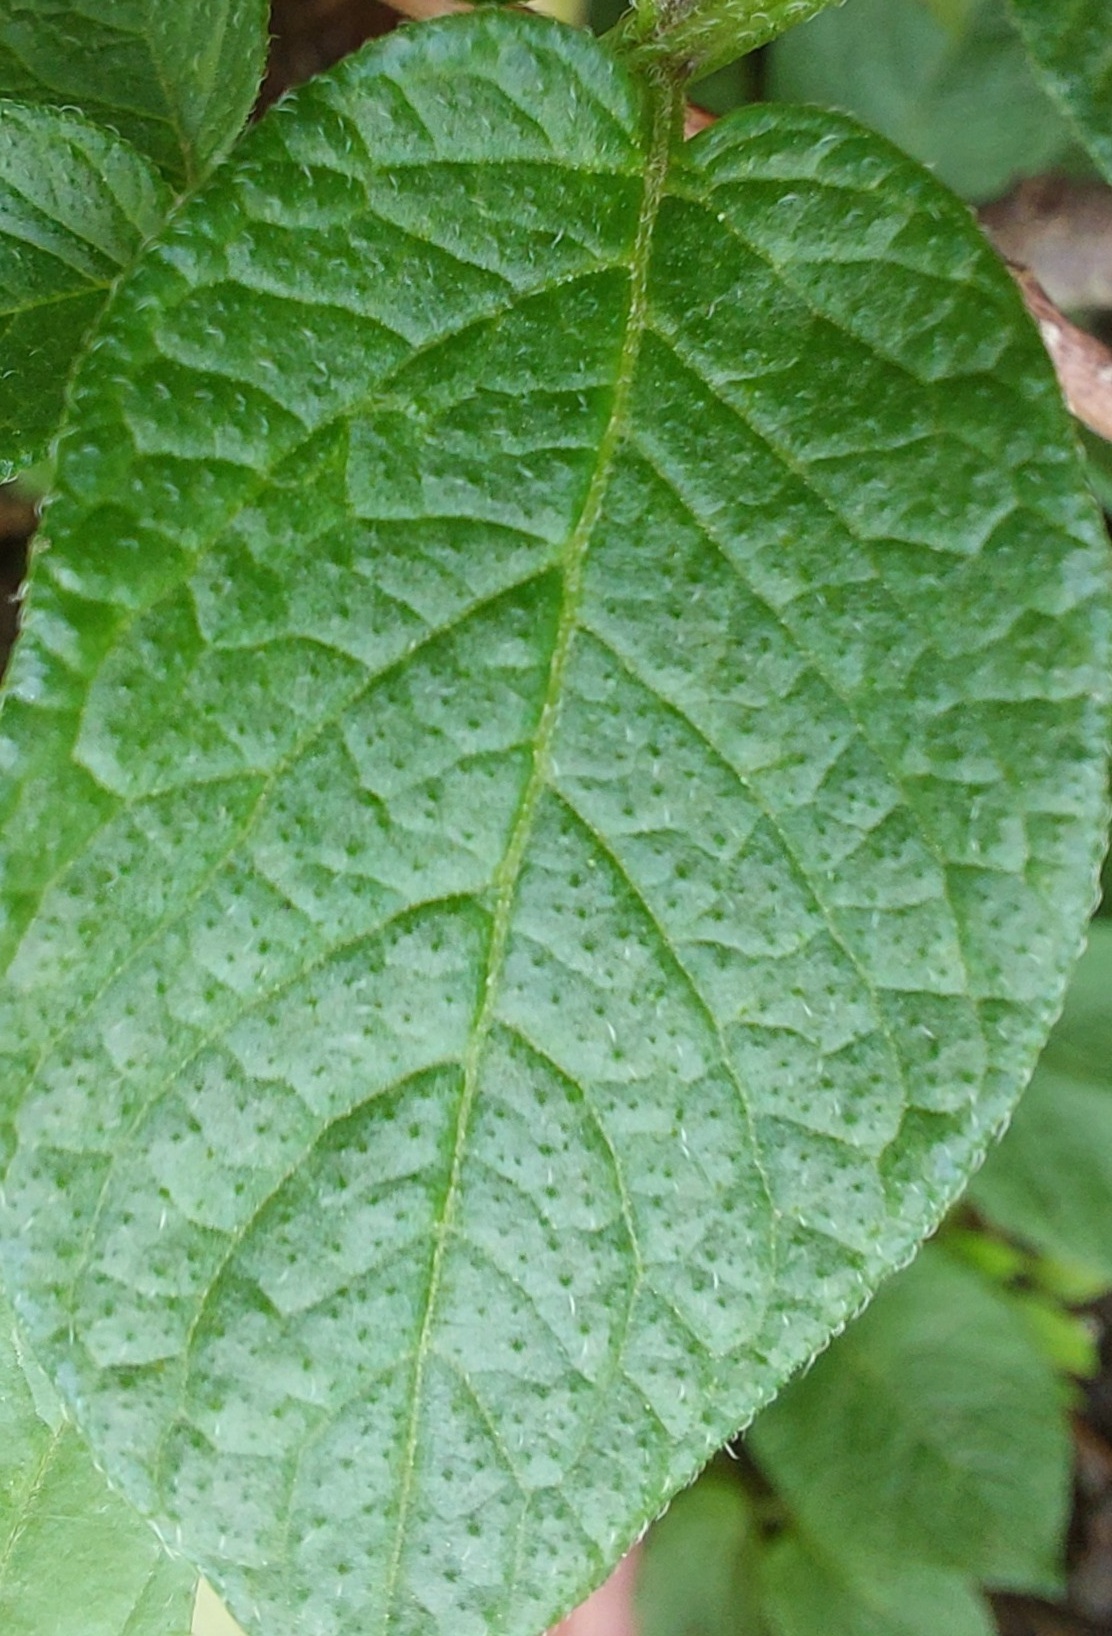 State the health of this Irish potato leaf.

healthy
